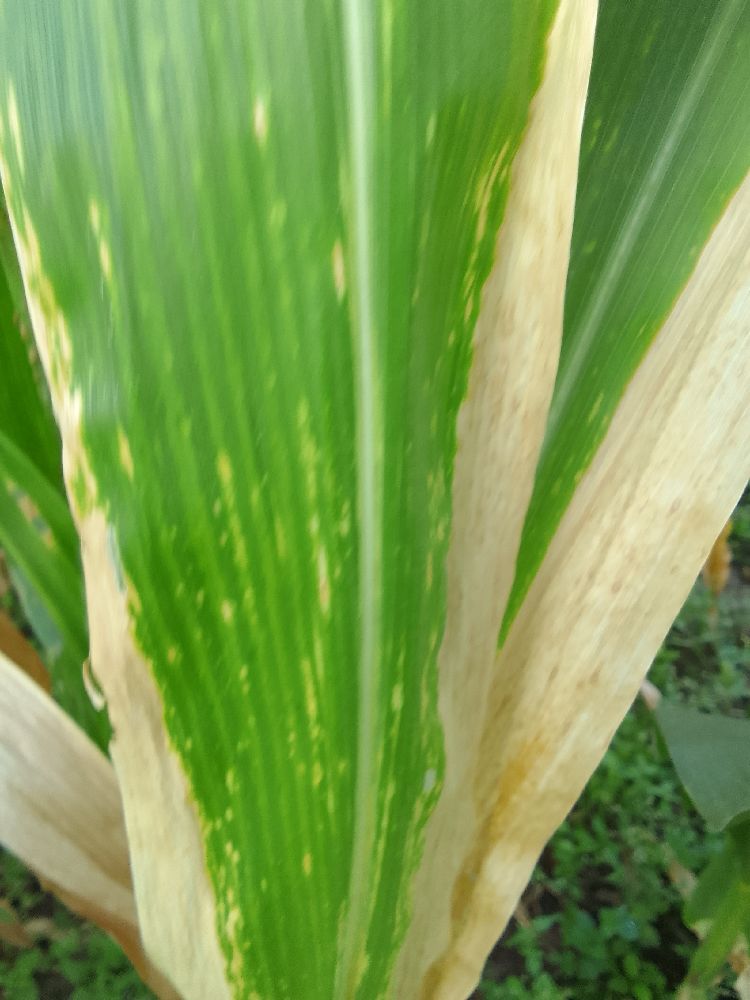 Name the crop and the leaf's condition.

maize, maize lethal necrosis
